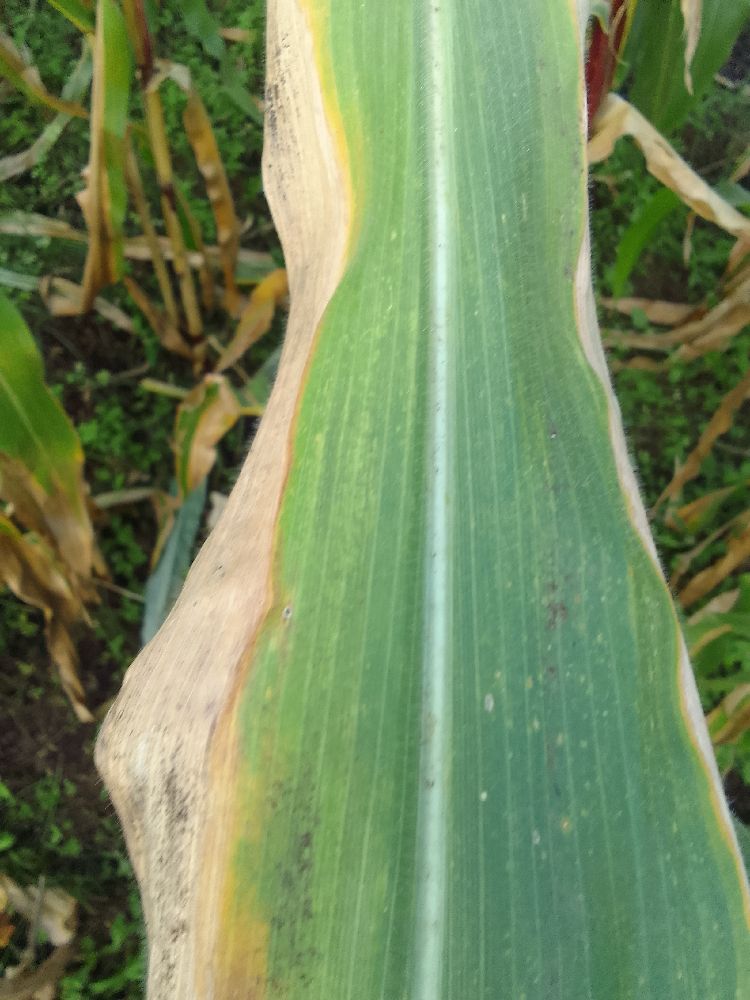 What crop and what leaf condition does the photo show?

maize, maize lethal necrosis
